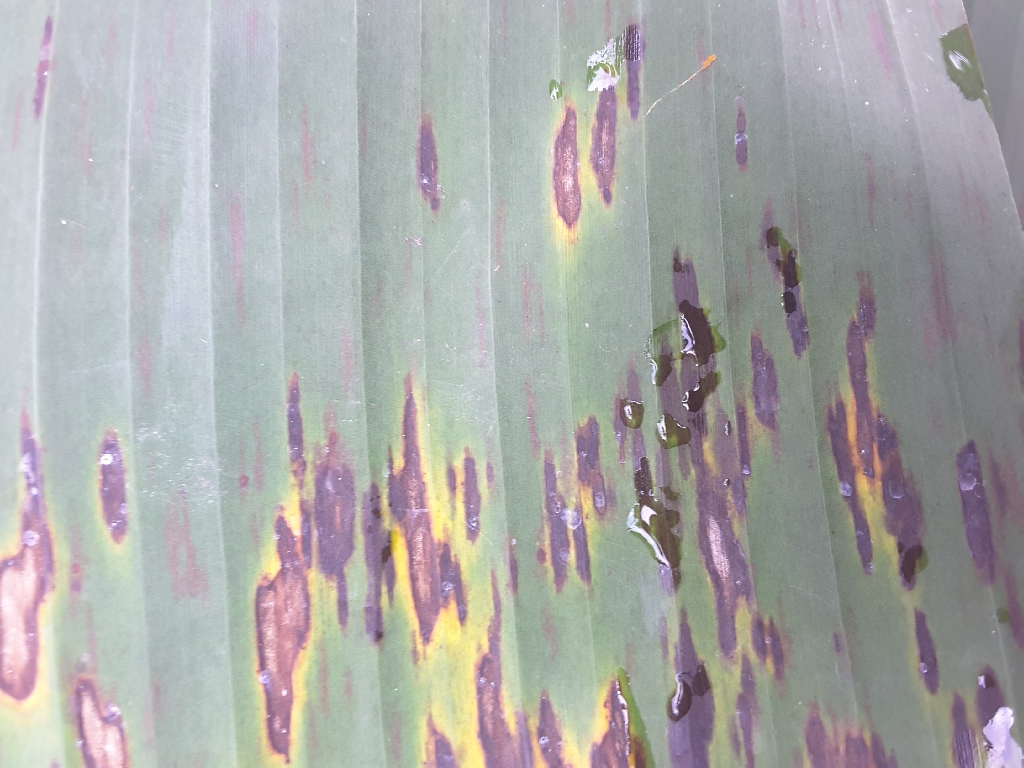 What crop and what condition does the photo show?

banana, black sigatoka
